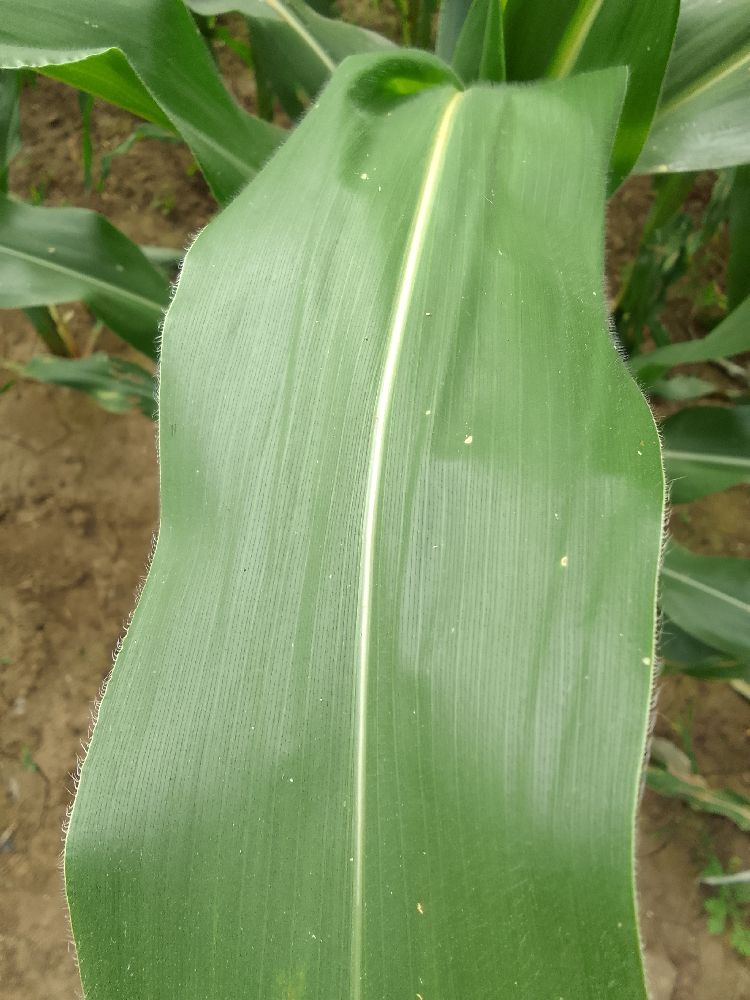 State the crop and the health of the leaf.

maize, healthy
